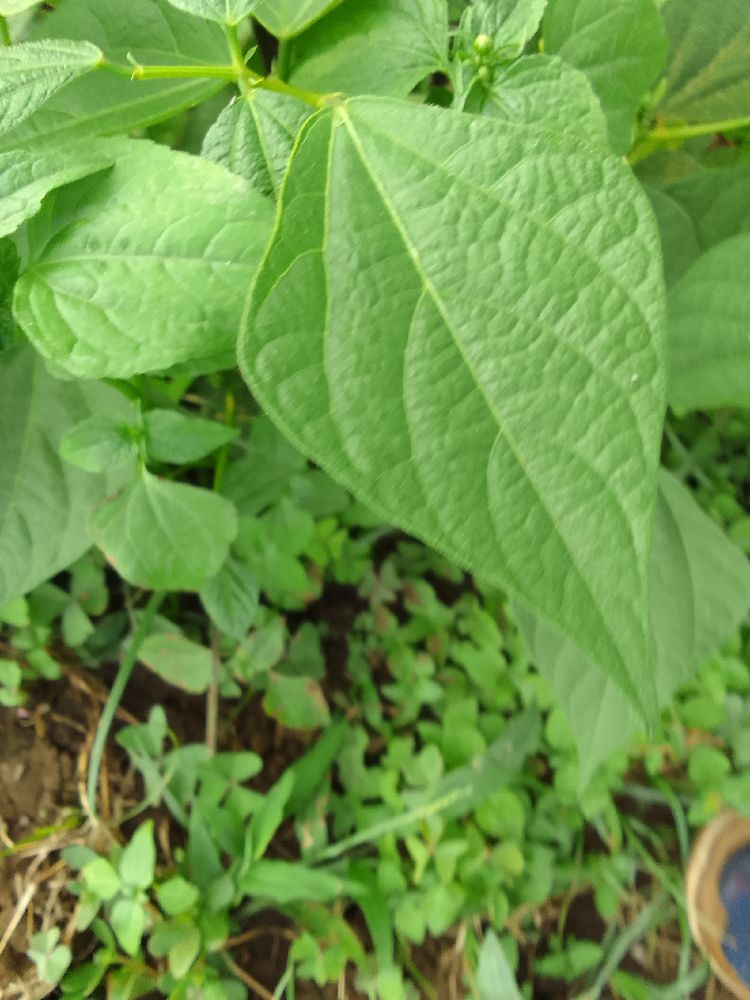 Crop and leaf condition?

maize, healthy
